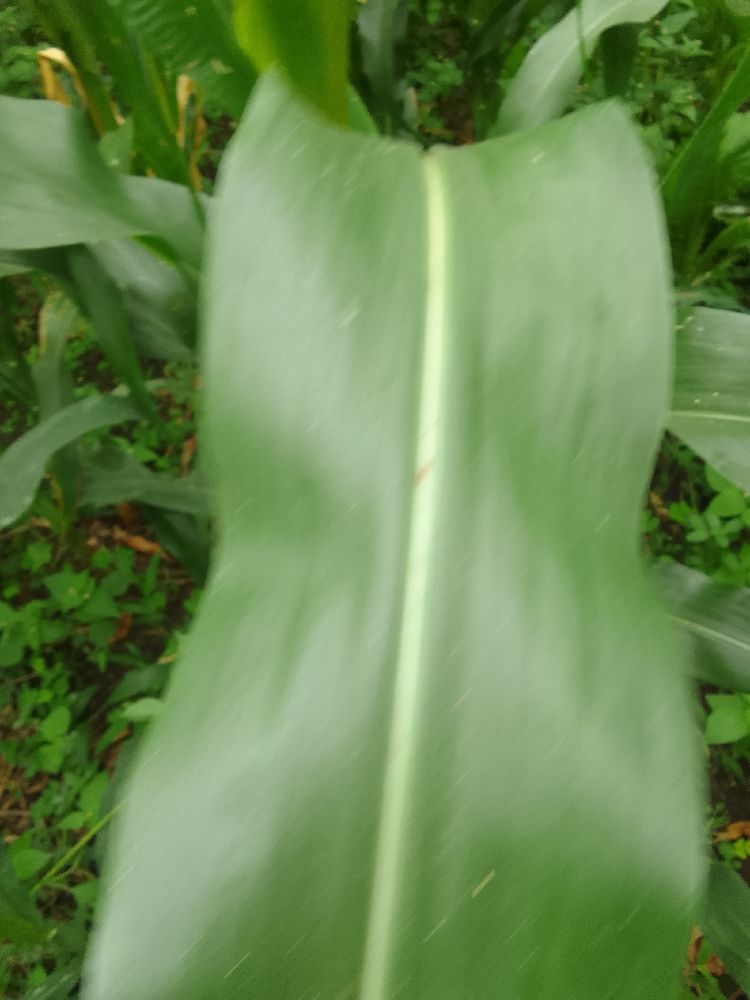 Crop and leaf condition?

maize, healthy
